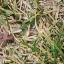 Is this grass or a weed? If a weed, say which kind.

grass
